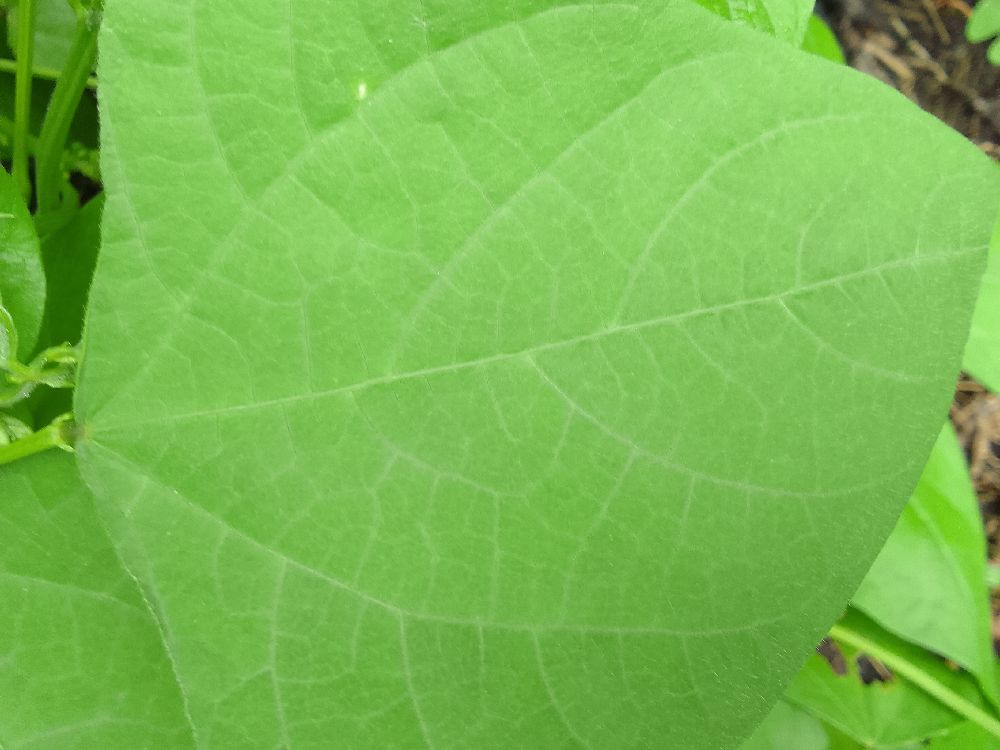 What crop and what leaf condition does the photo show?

common bean, healthy
